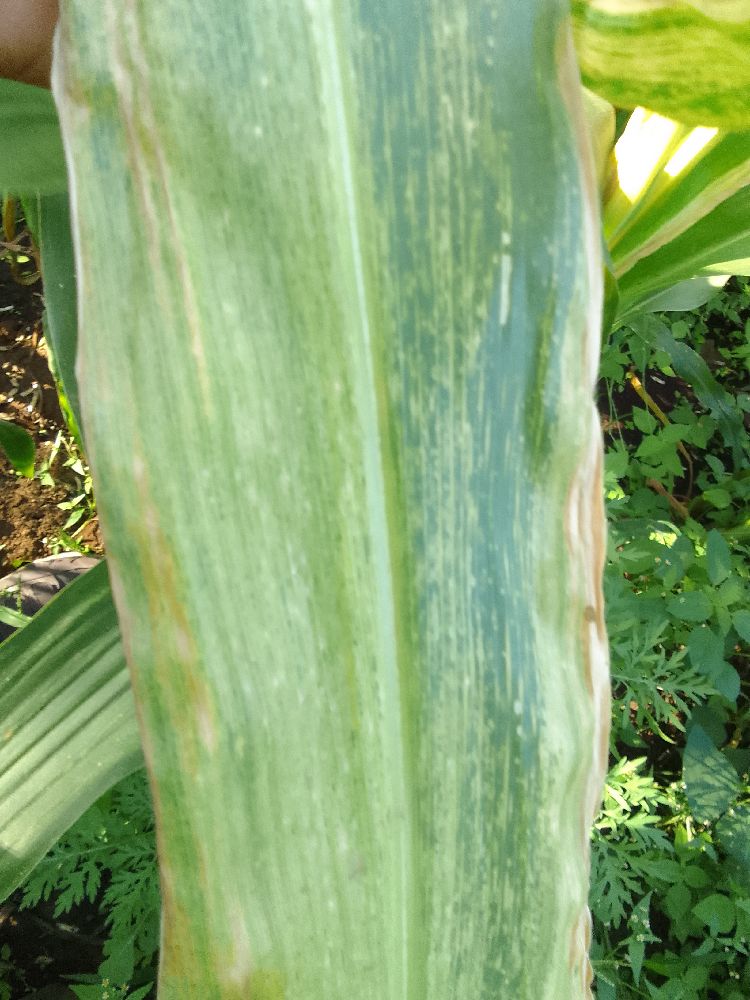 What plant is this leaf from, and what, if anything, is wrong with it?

maize, maize lethal necrosis
